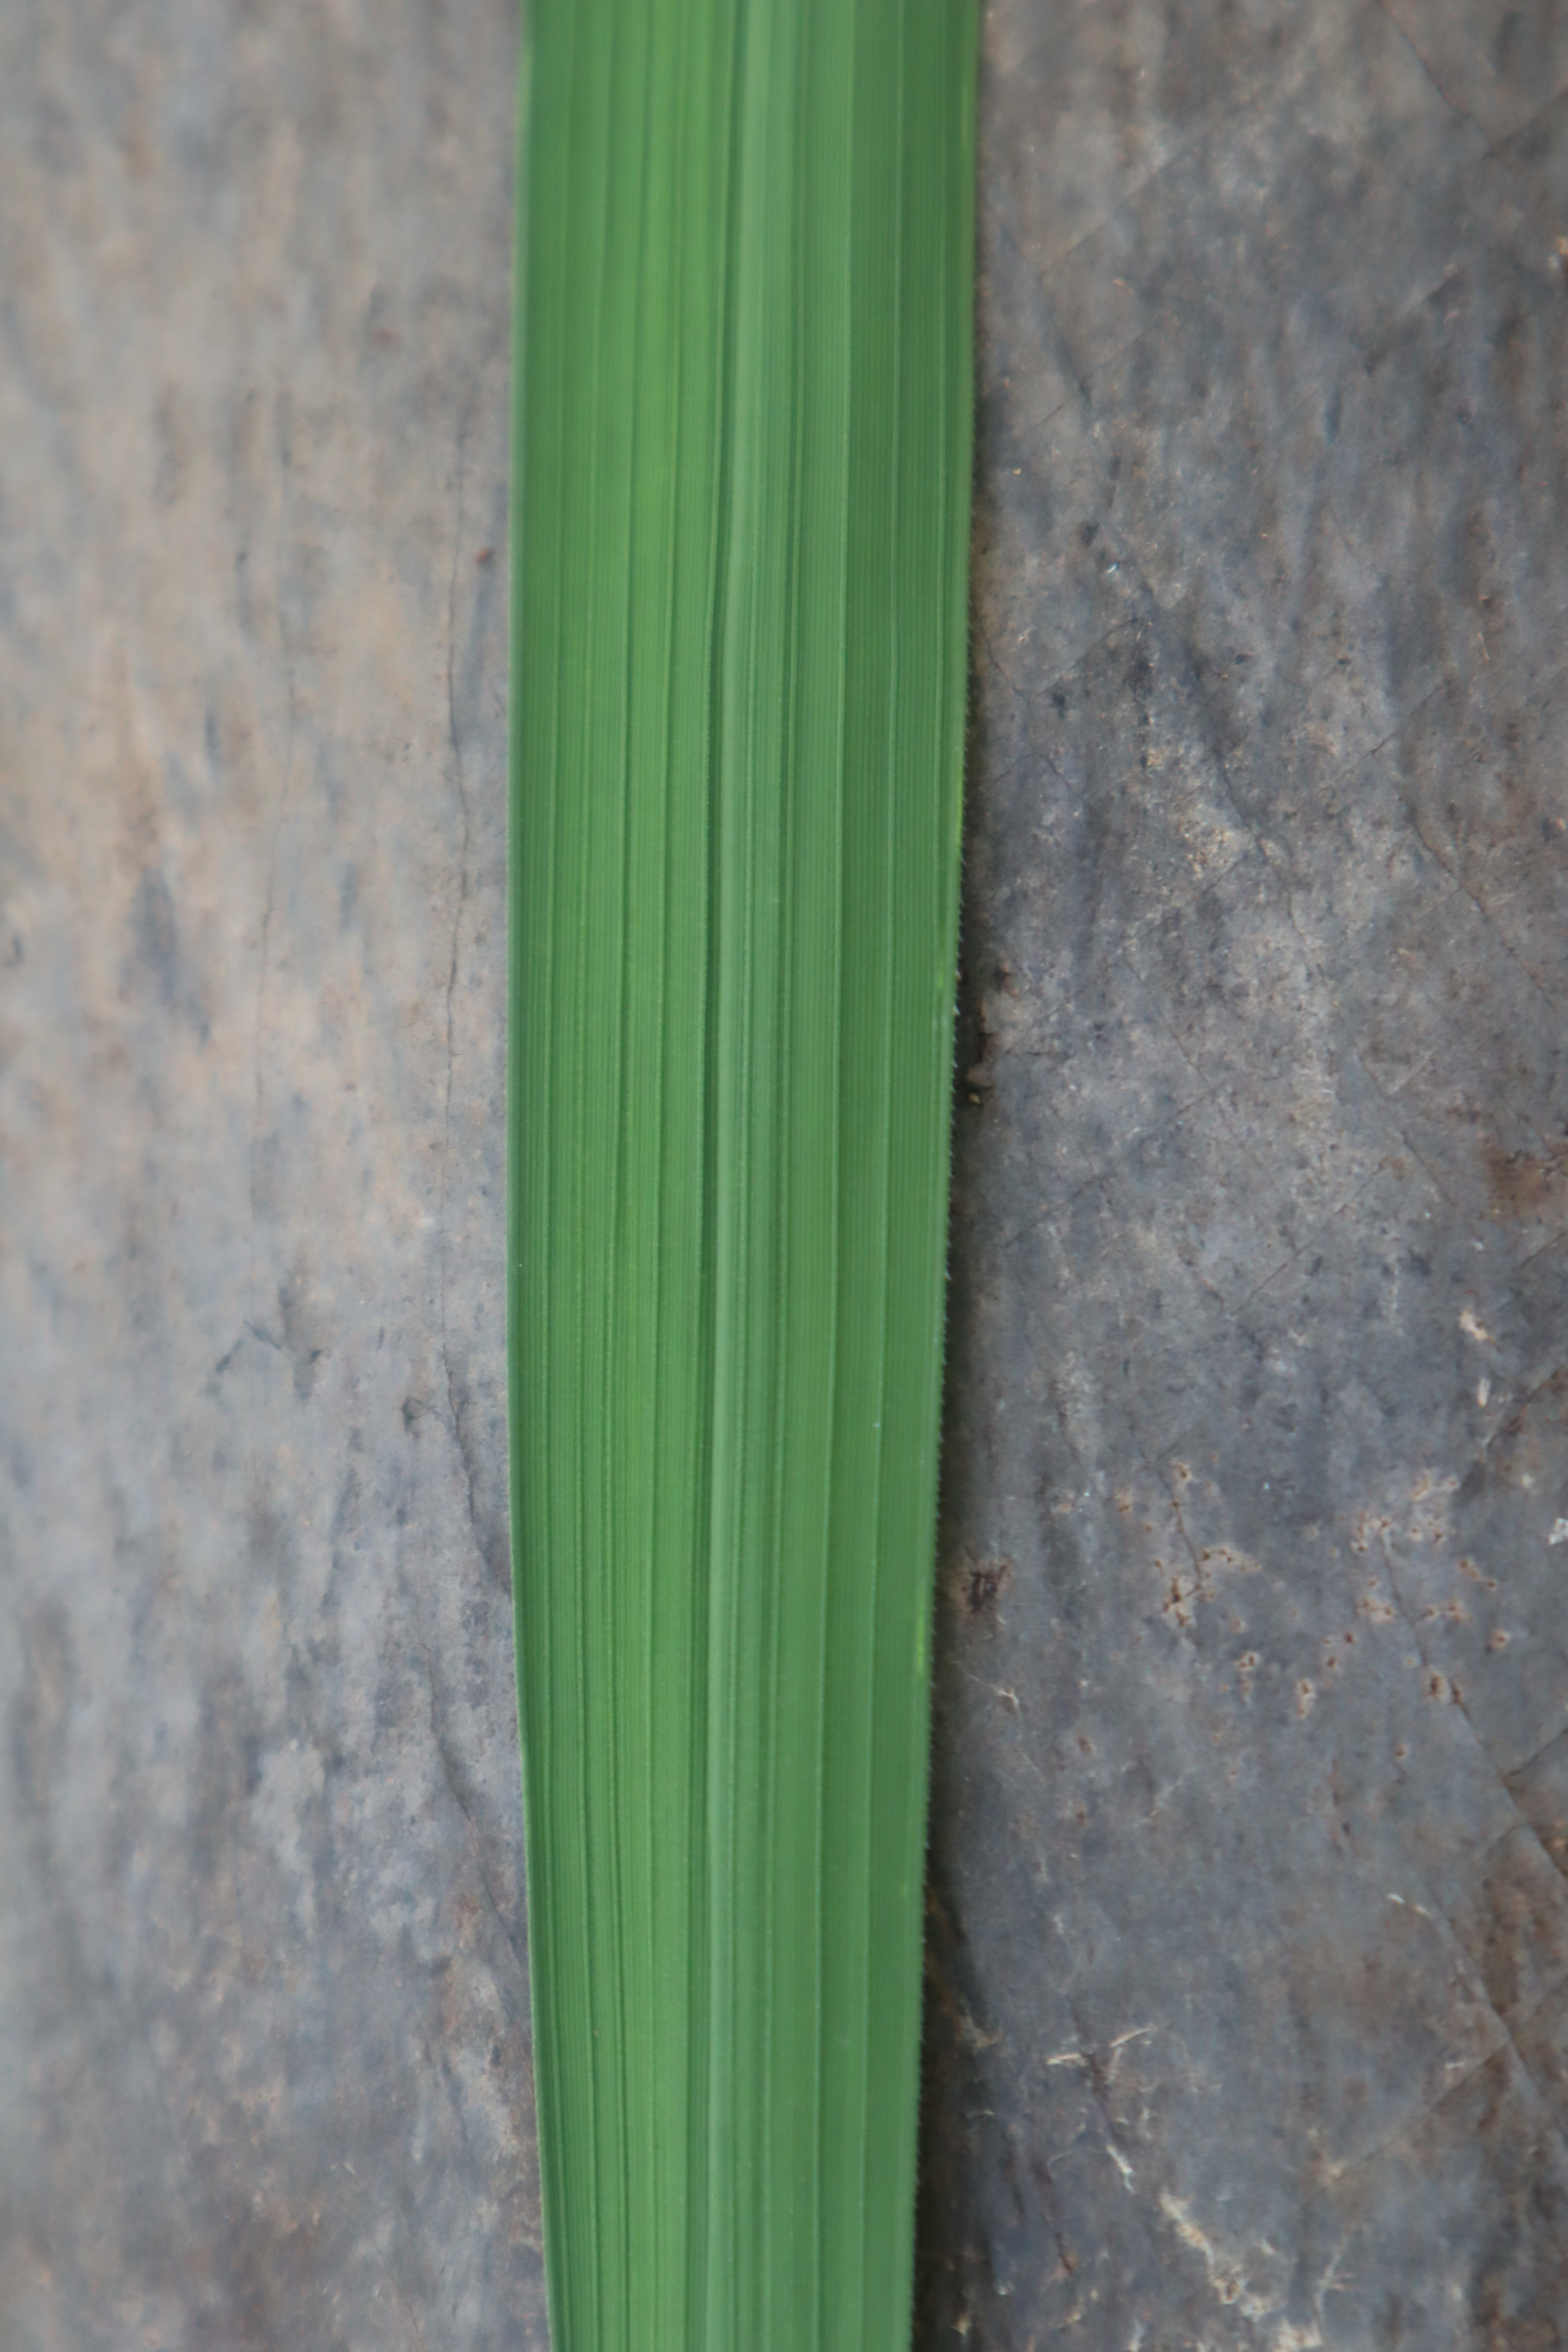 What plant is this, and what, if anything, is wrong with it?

rice, healthy leaves
